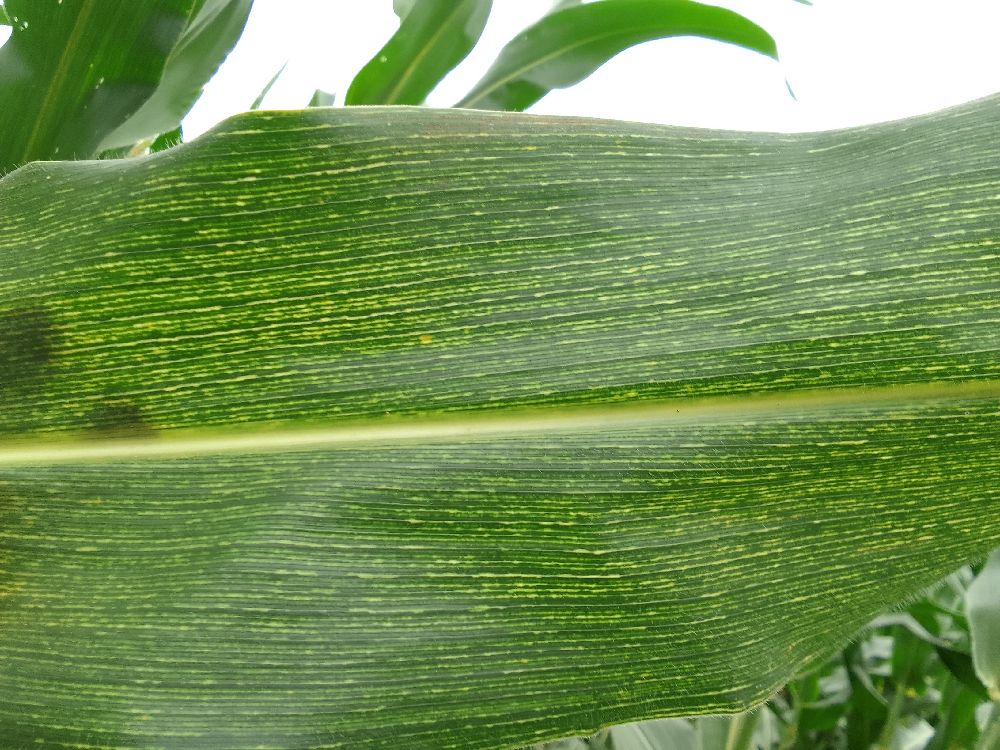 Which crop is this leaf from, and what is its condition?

maize, maize streak virus
